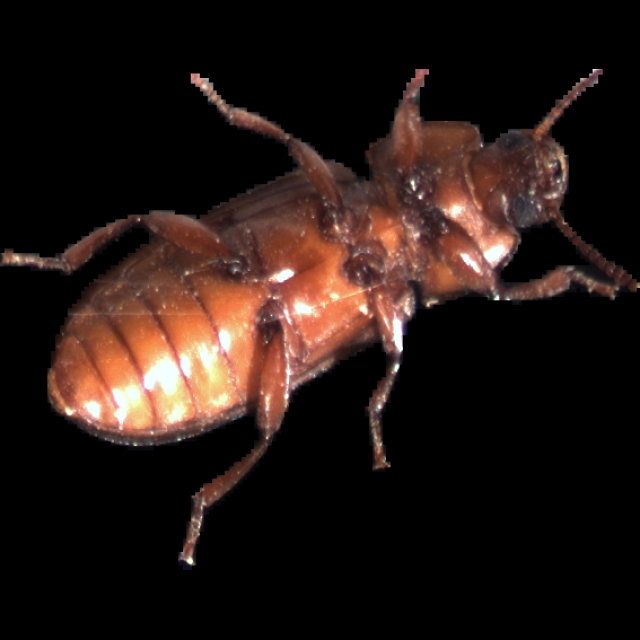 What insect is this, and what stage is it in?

mealworm beetle
